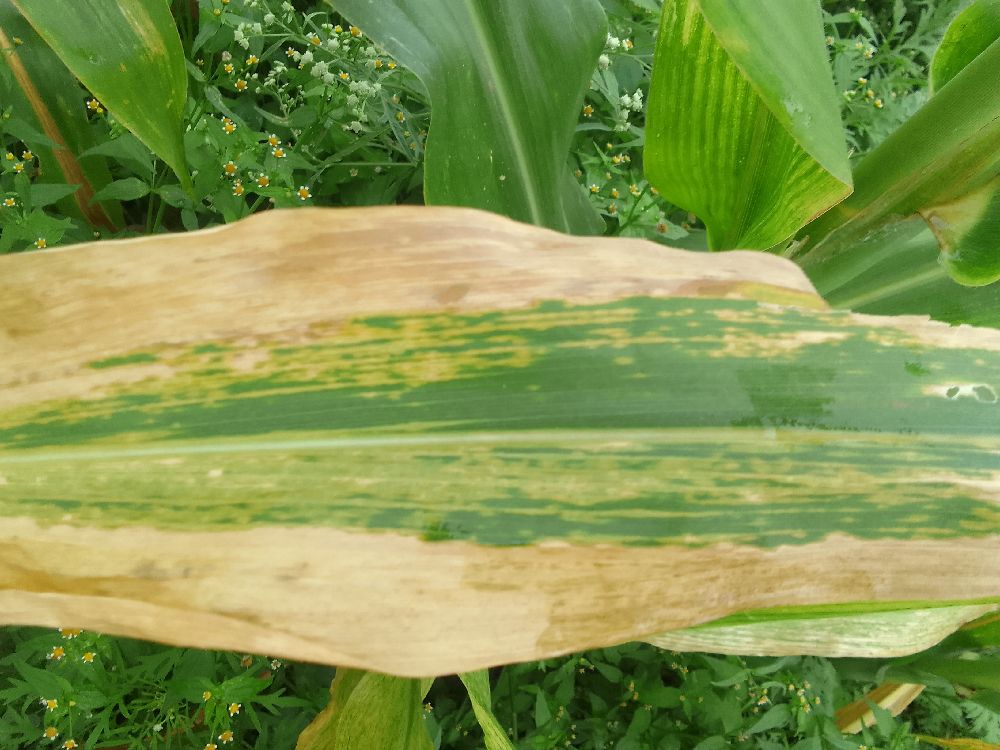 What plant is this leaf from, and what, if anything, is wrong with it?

maize, maize lethal necrosis
